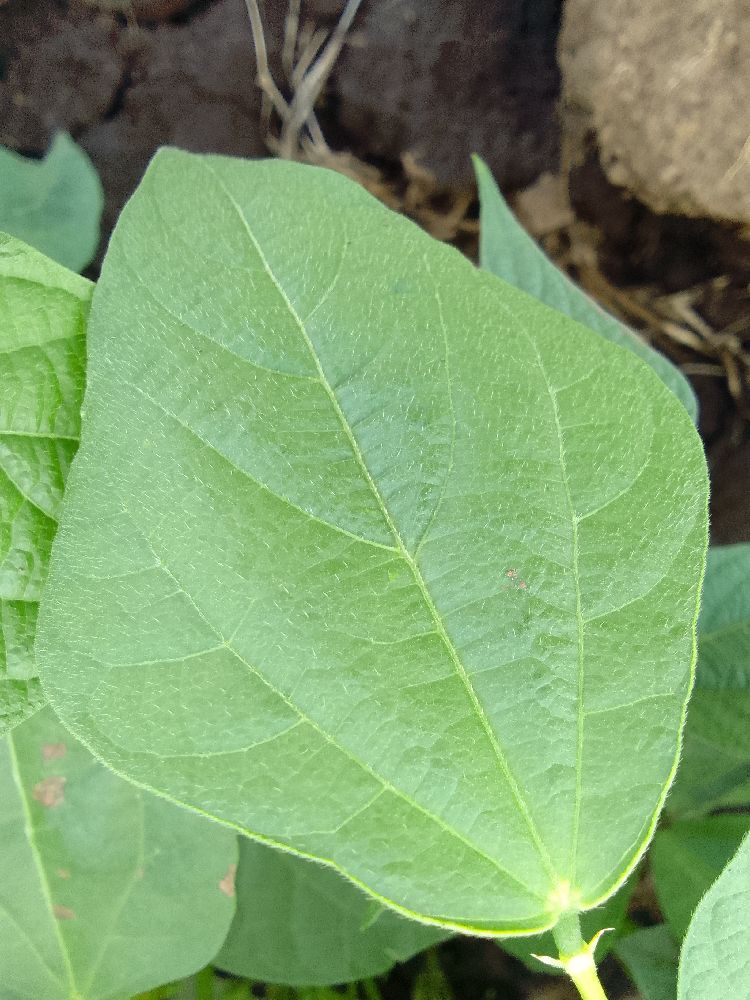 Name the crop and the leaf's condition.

common bean, healthy
